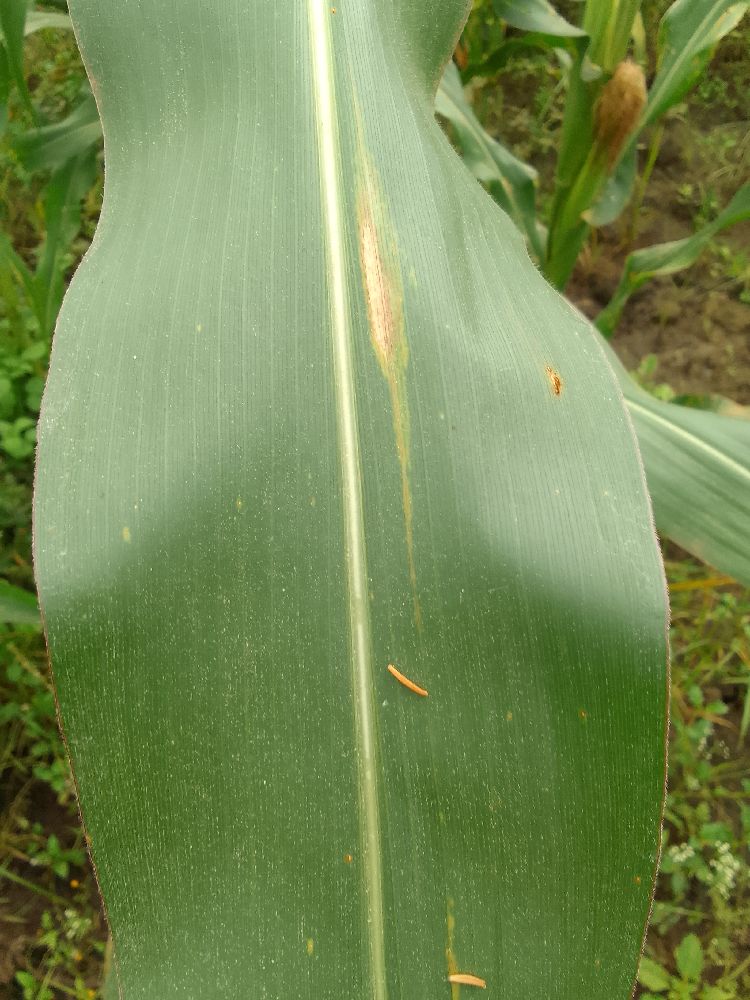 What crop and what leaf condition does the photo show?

maize, healthy
